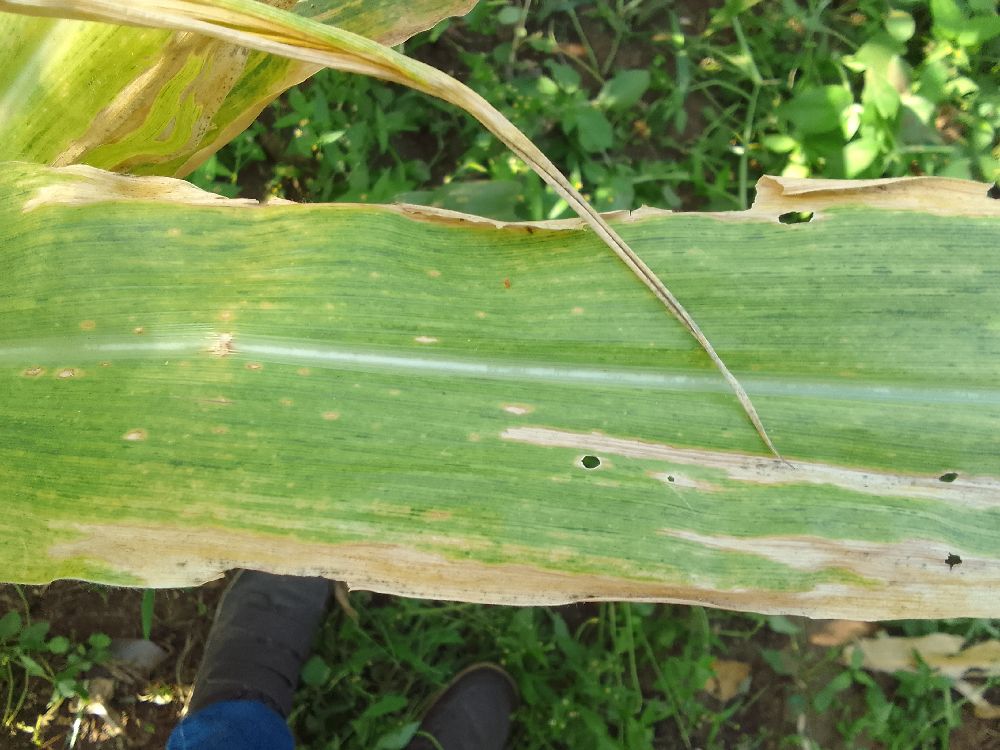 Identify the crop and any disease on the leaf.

maize, maize lethal necrosis
